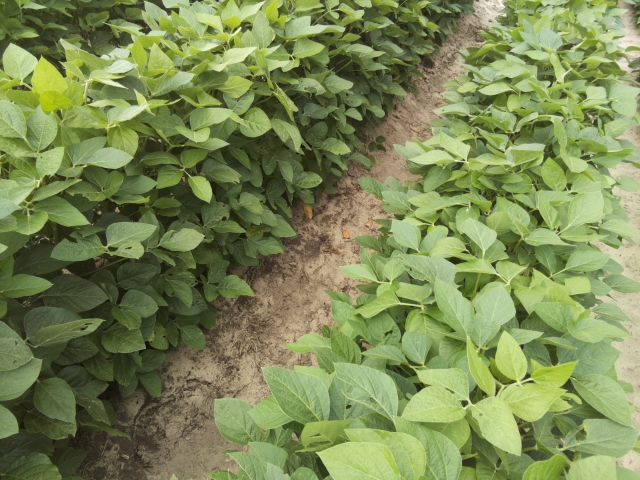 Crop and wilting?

soybean, leaves with no wilting
